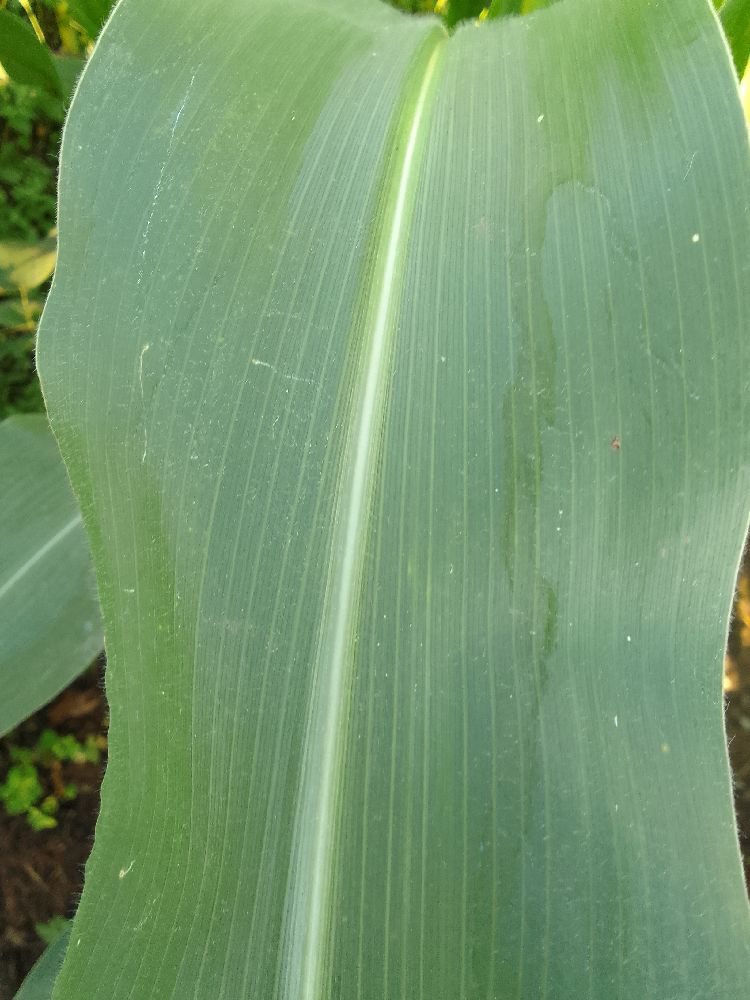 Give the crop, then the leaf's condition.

maize, healthy
